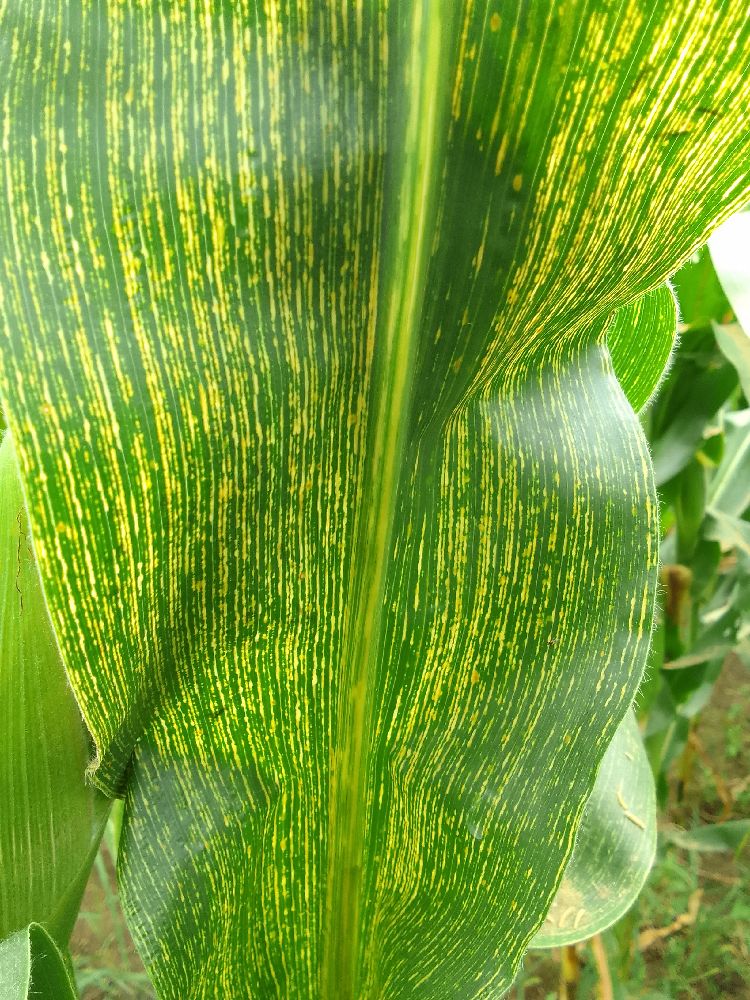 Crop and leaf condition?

maize, maize streak virus
